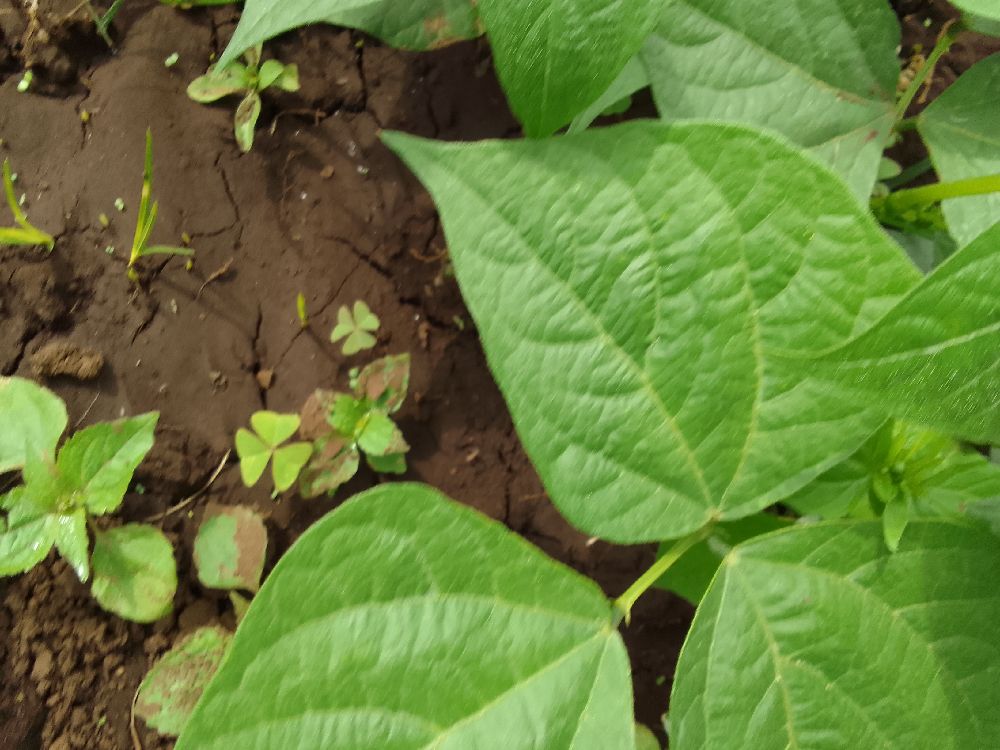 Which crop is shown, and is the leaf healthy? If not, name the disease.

common bean, healthy
